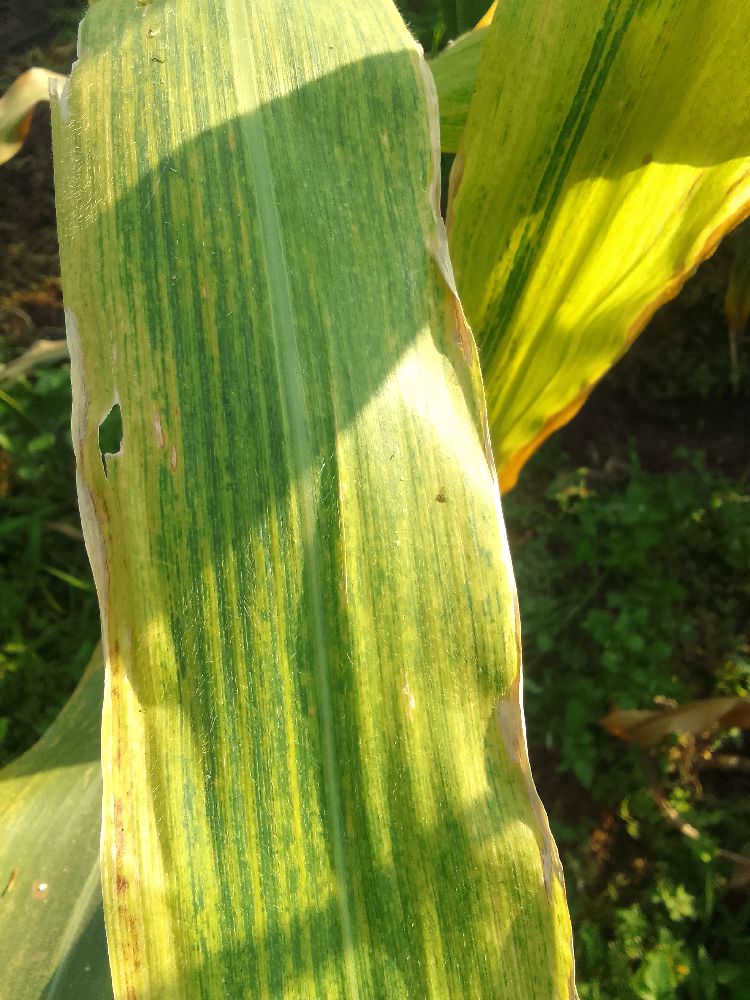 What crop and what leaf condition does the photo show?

maize, maize lethal necrosis
